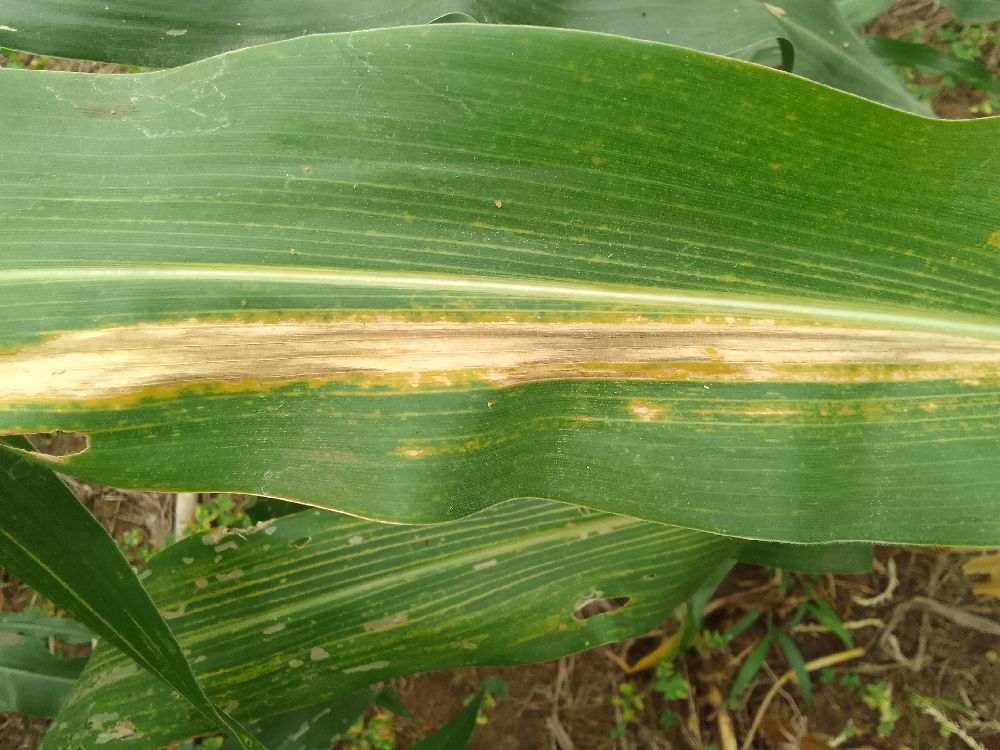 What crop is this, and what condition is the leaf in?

maize, maize lethal necrosis
